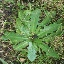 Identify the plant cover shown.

structured weed
